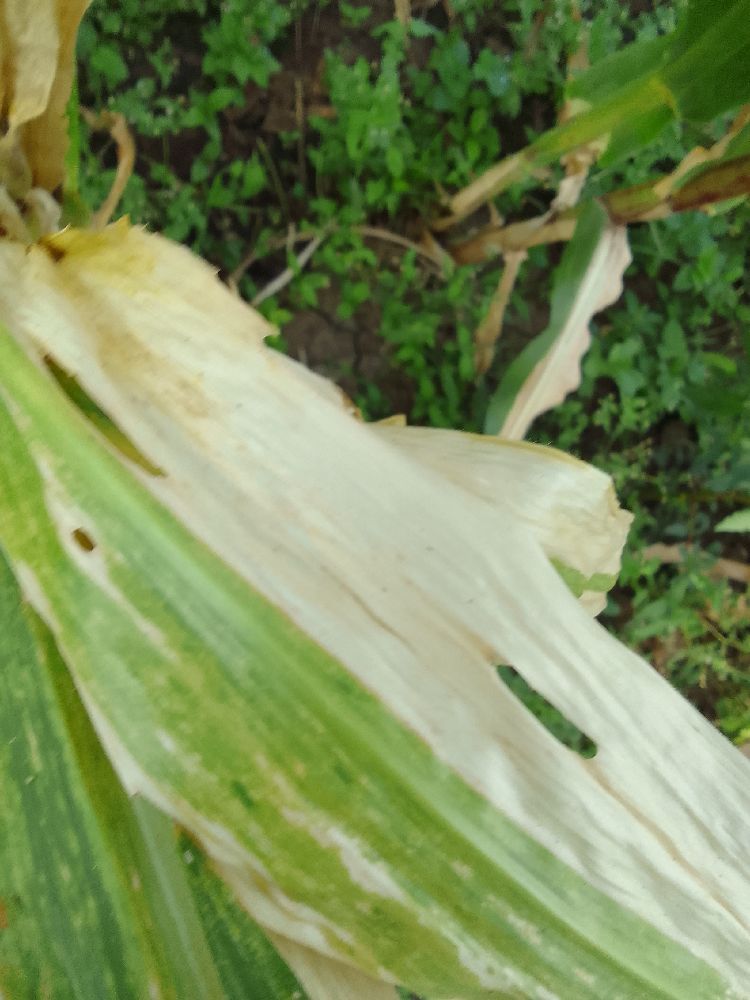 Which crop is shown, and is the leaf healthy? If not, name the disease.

maize, maize lethal necrosis
